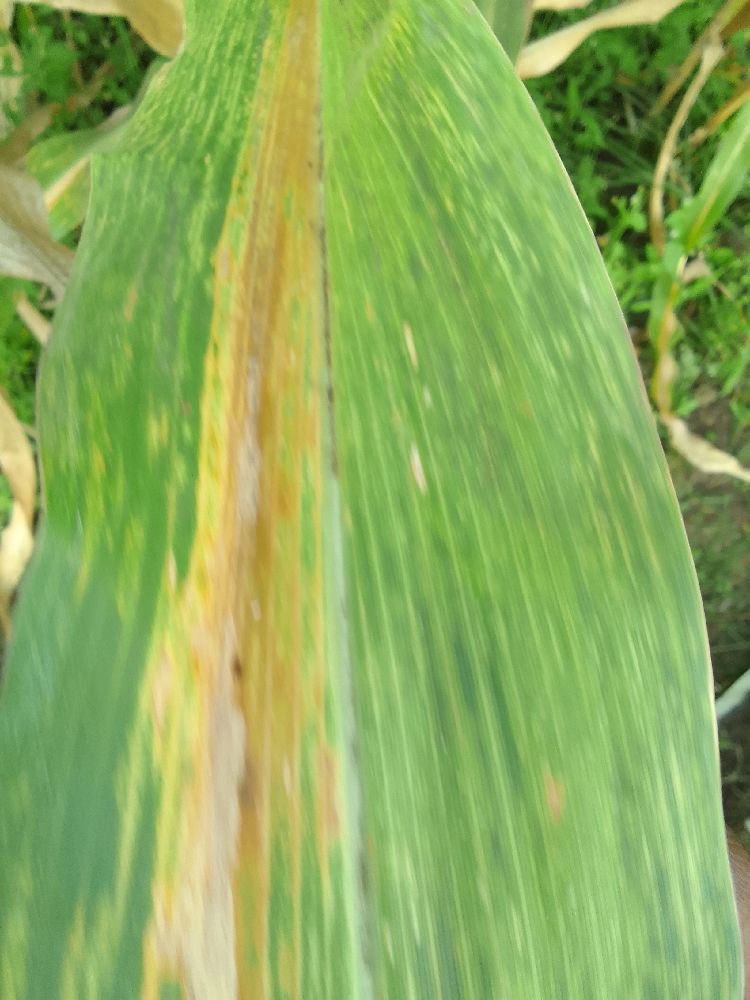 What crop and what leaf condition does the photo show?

maize, maize lethal necrosis
